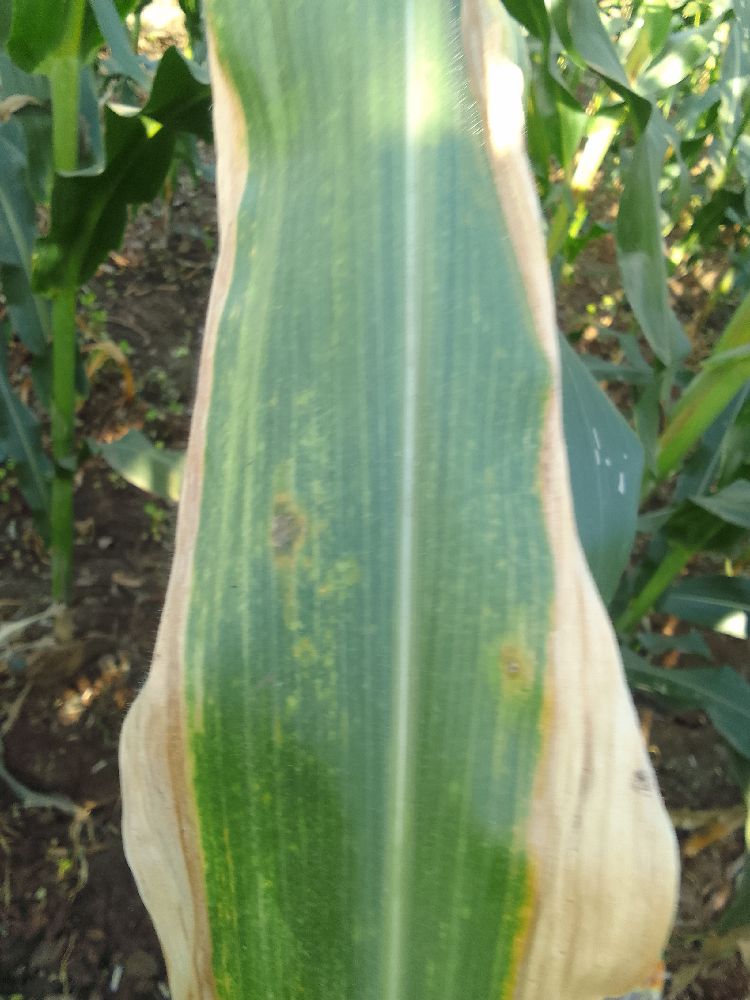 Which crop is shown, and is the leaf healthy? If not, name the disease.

maize, maize lethal necrosis
